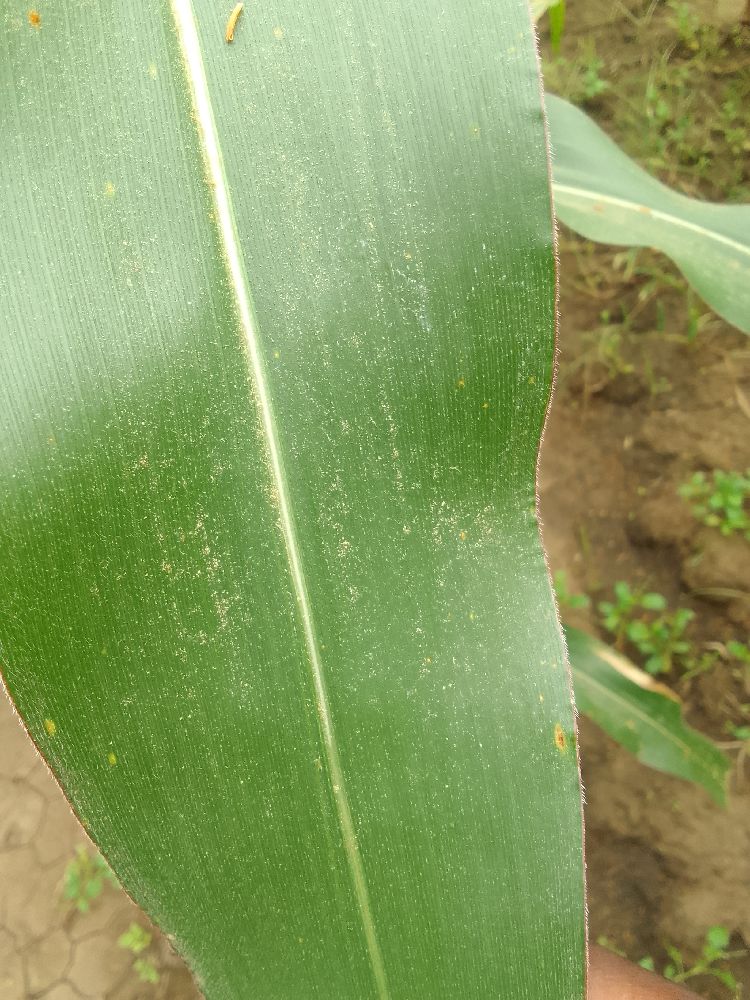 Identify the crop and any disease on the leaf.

maize, healthy
